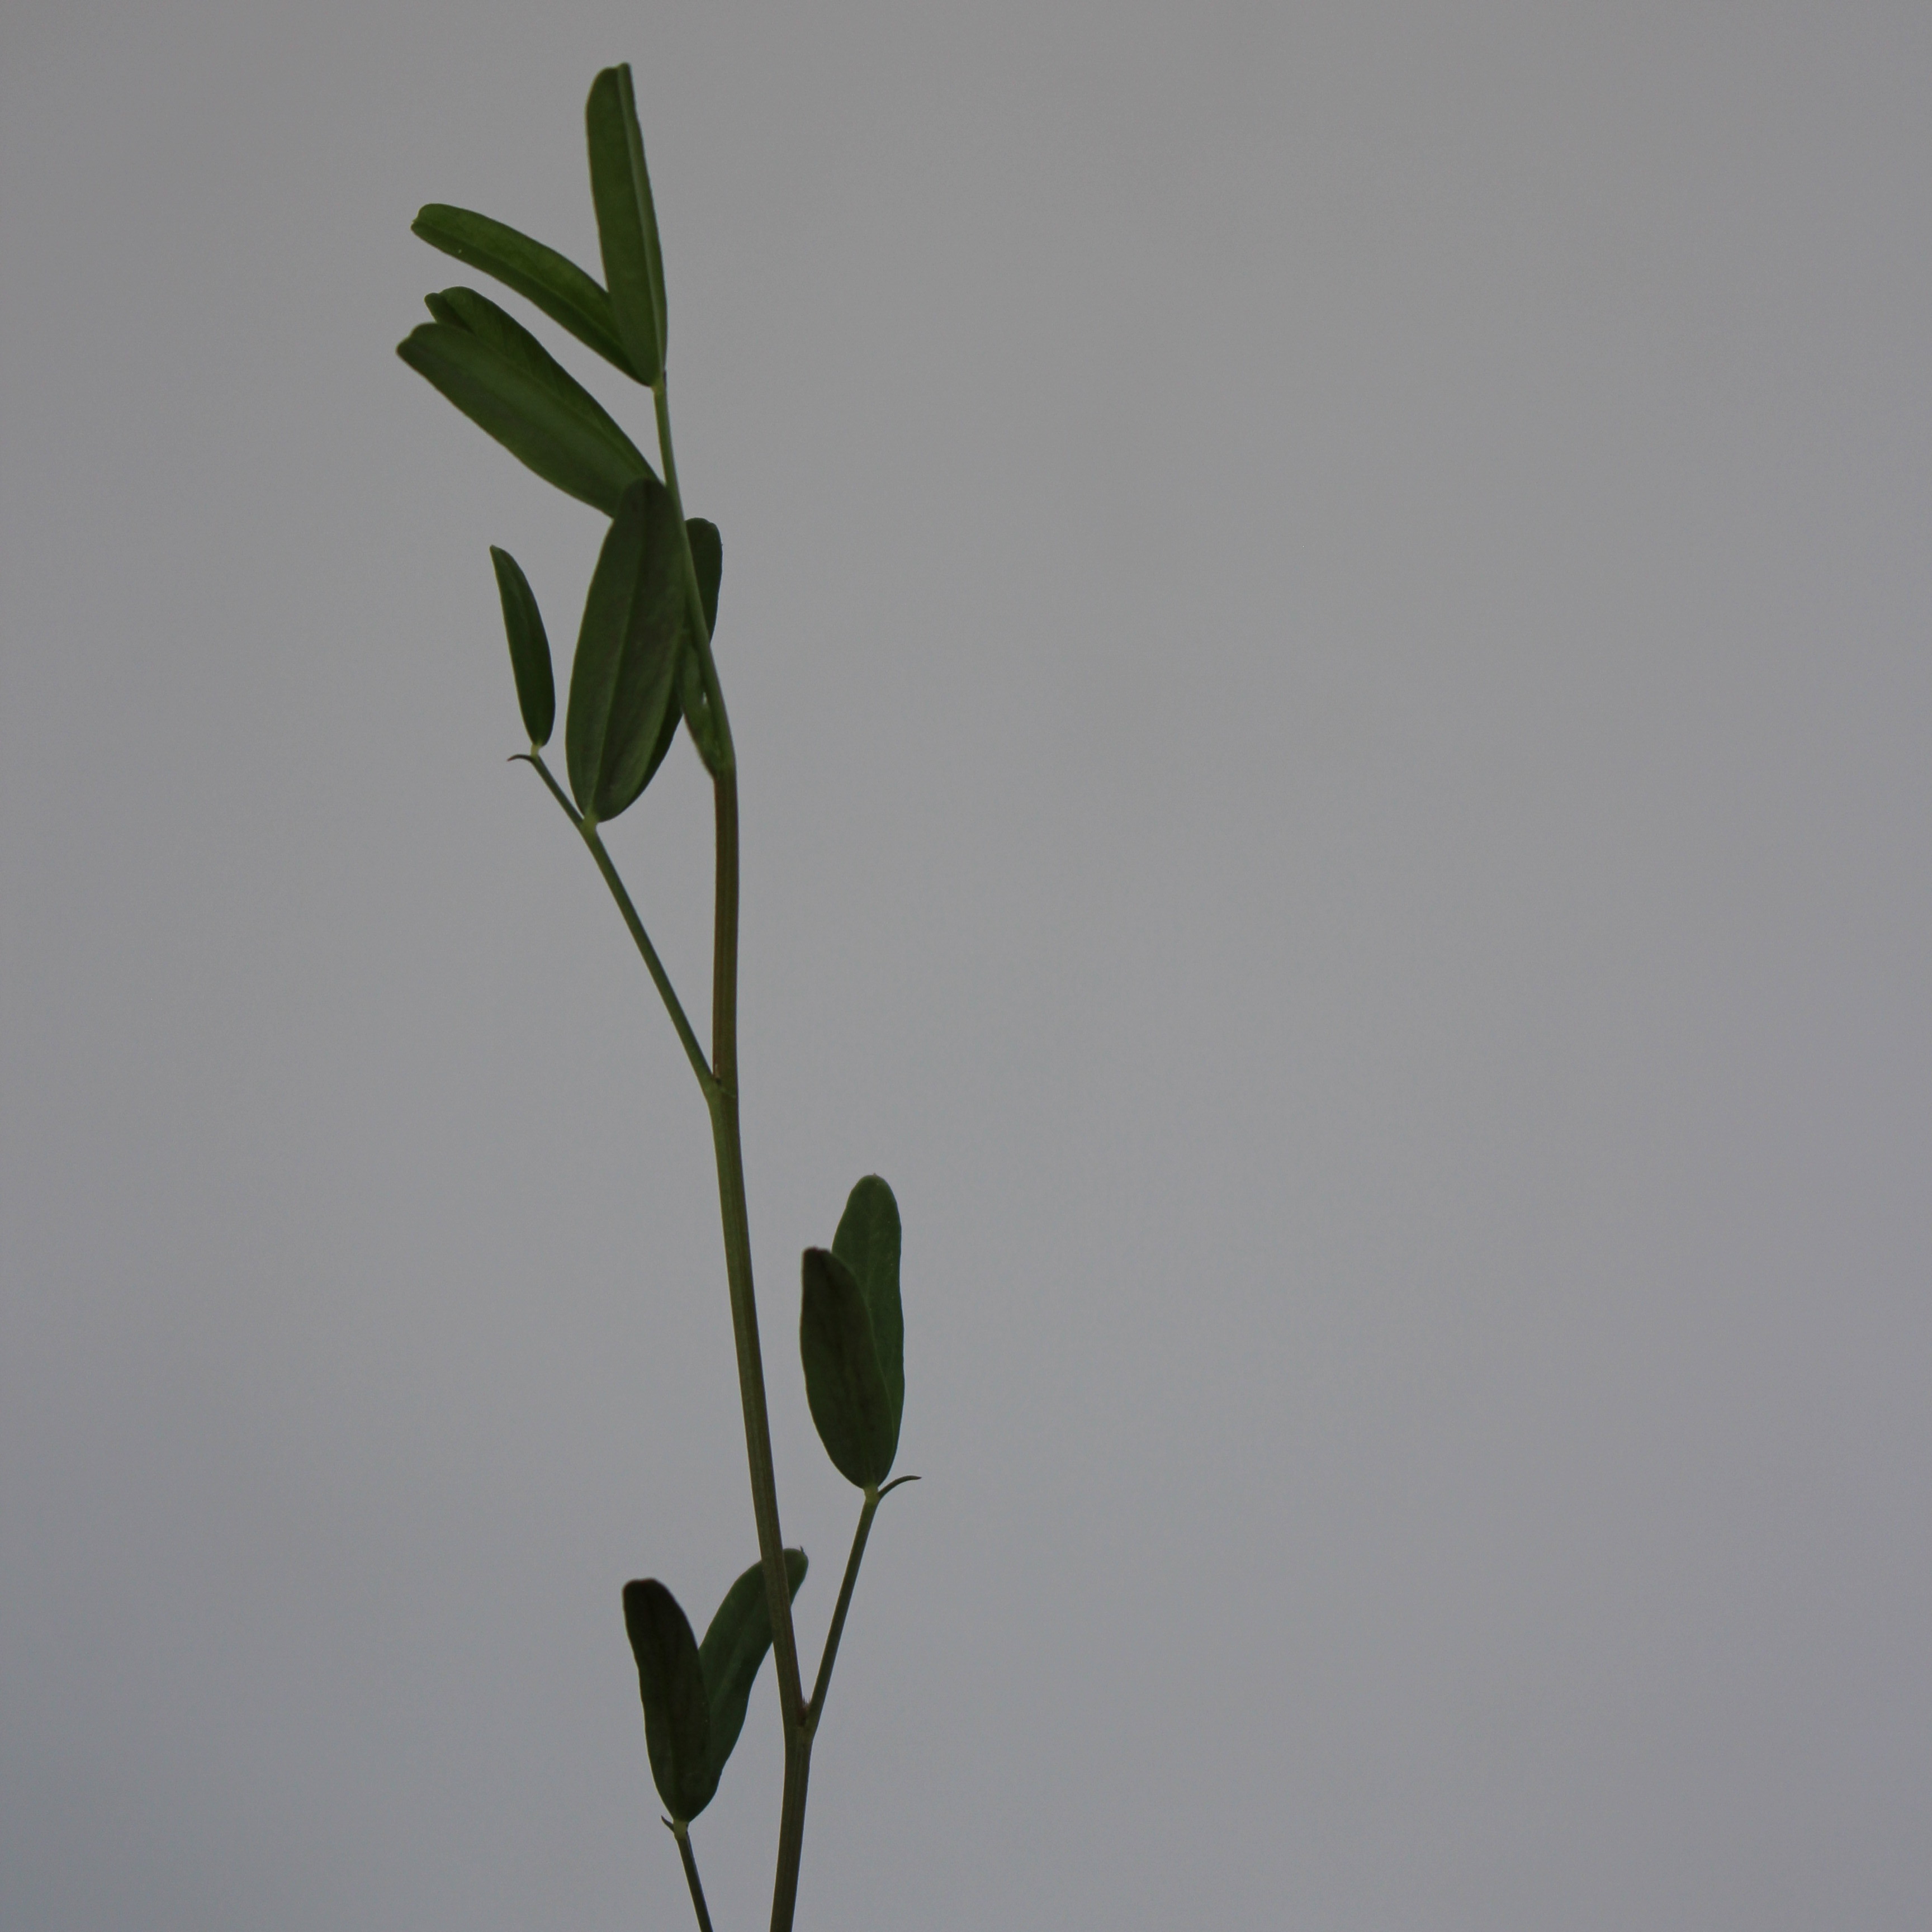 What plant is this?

Vicia sativa
